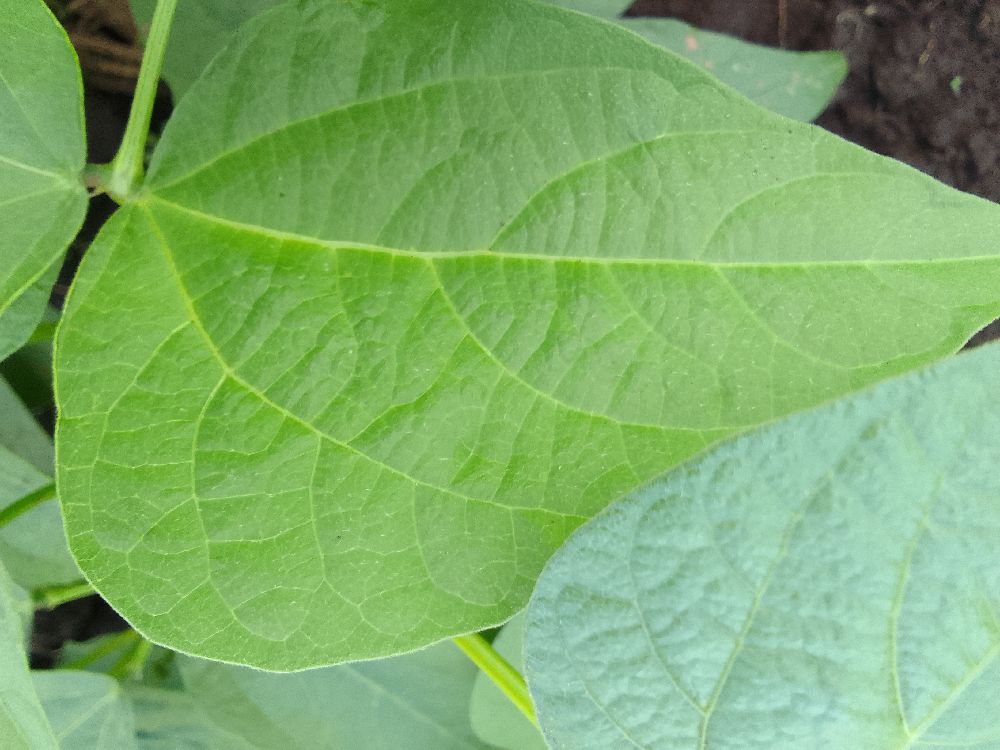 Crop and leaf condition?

common bean, healthy
